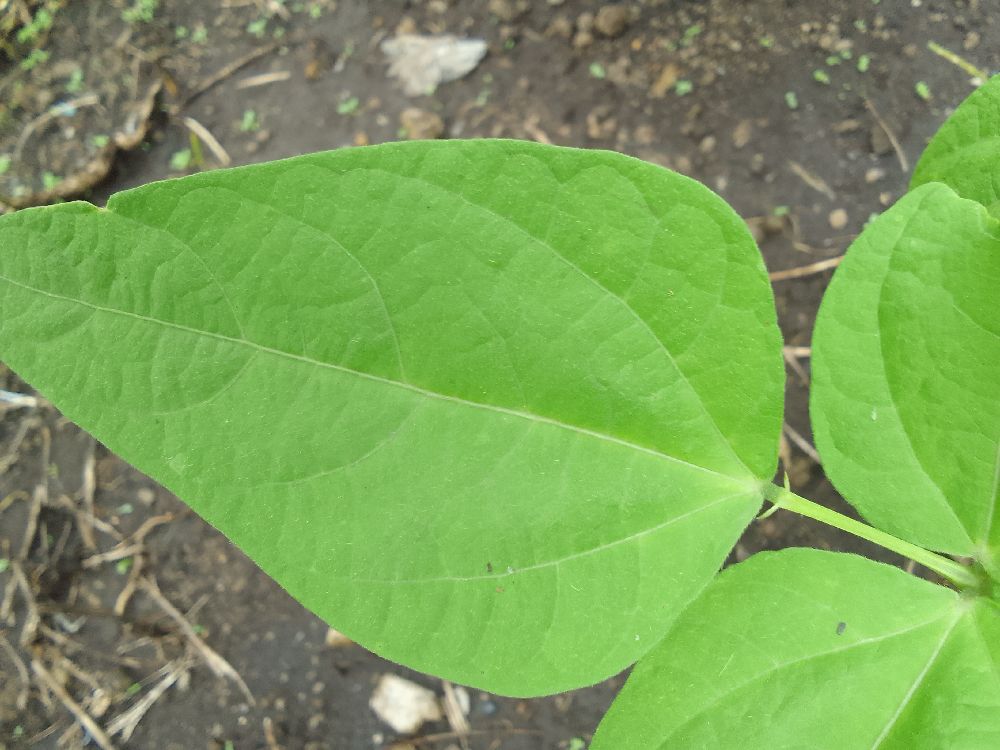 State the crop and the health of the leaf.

common bean, healthy
